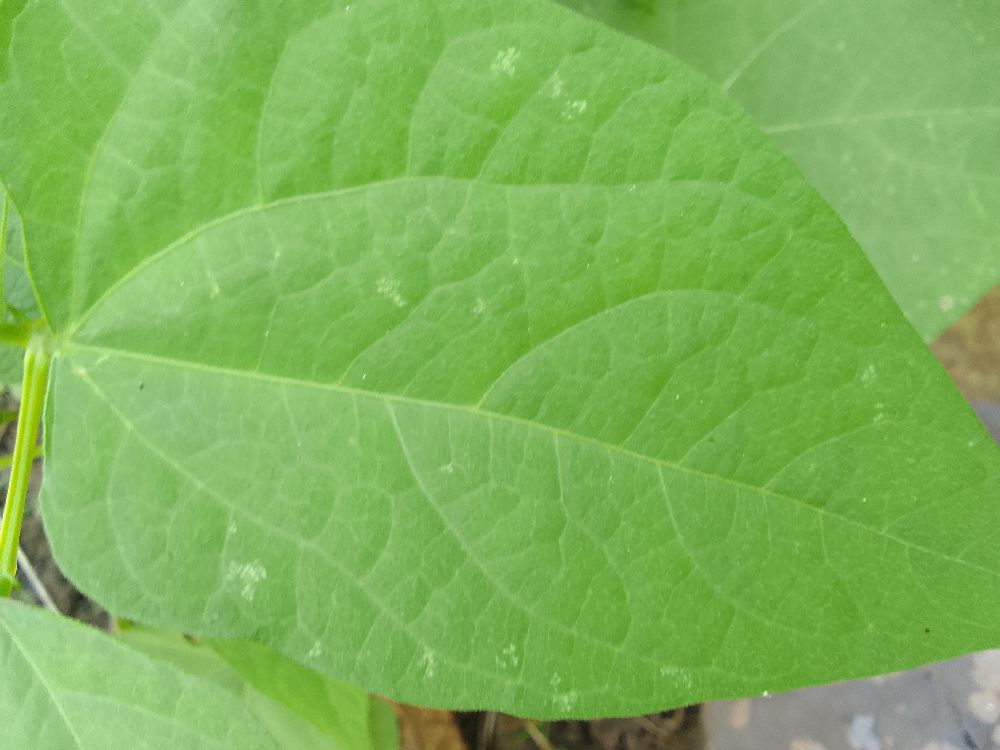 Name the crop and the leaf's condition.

common bean, healthy
